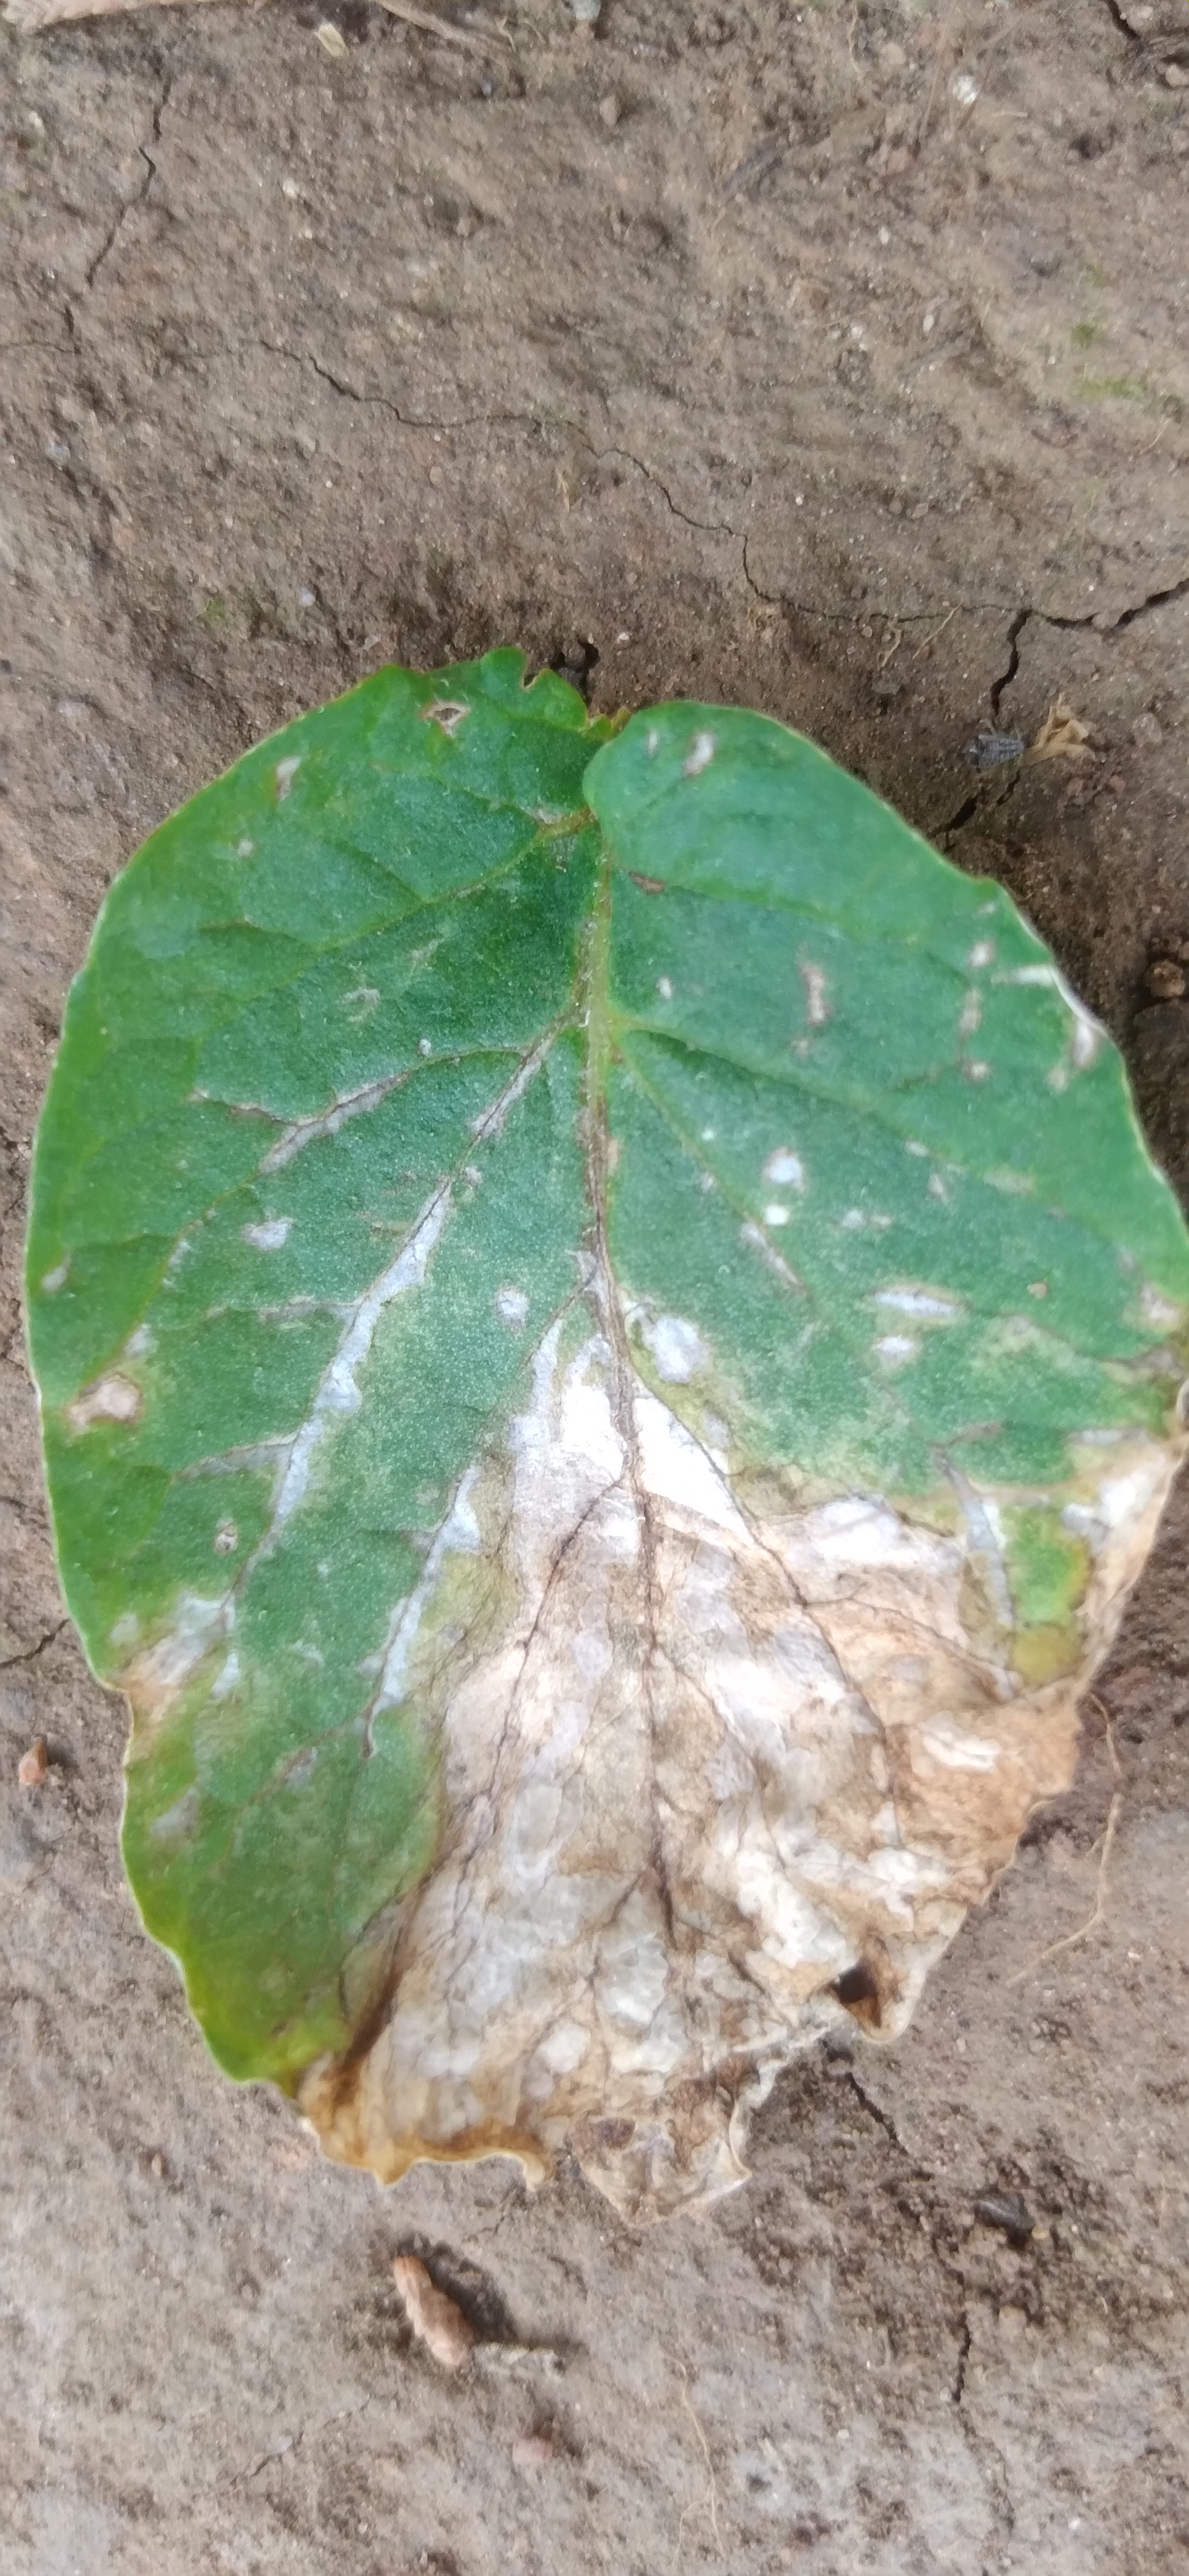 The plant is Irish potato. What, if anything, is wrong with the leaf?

early blight
